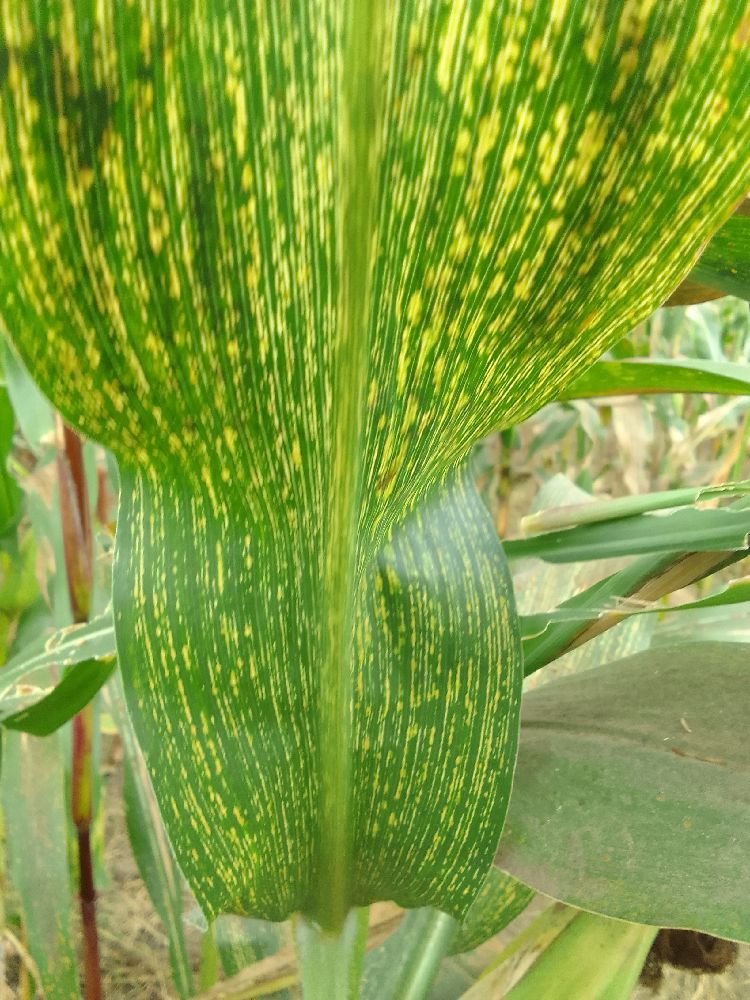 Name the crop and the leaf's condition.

maize, maize streak virus
